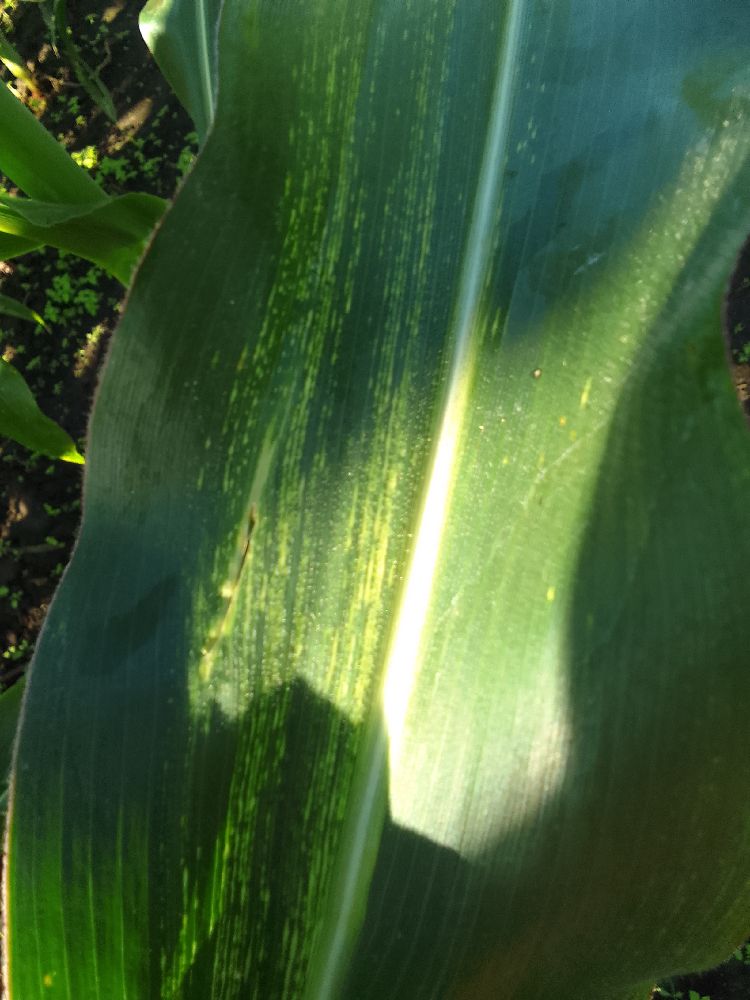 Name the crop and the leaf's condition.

maize, maize streak virus
